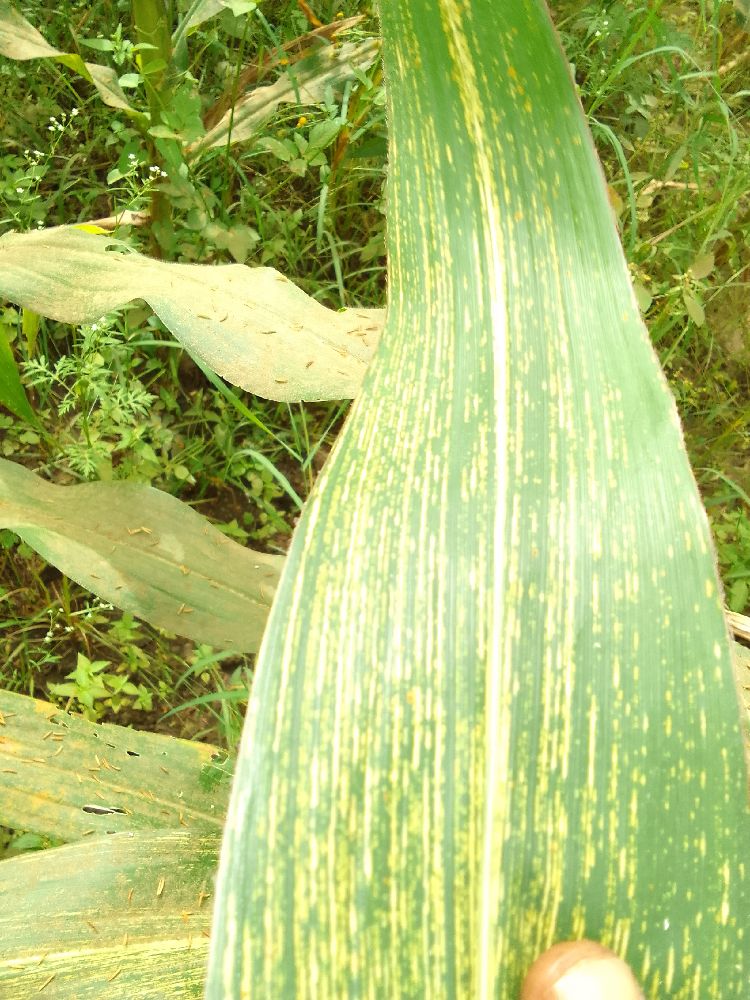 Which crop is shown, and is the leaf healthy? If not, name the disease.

maize, maize streak virus
